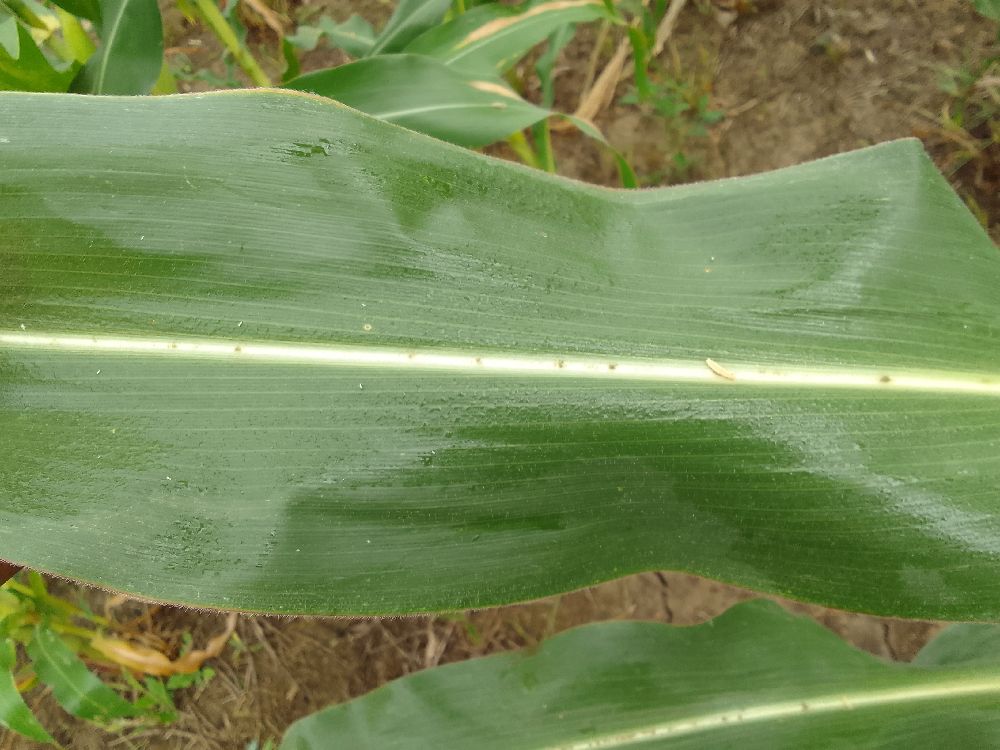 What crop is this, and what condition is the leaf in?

maize, healthy
